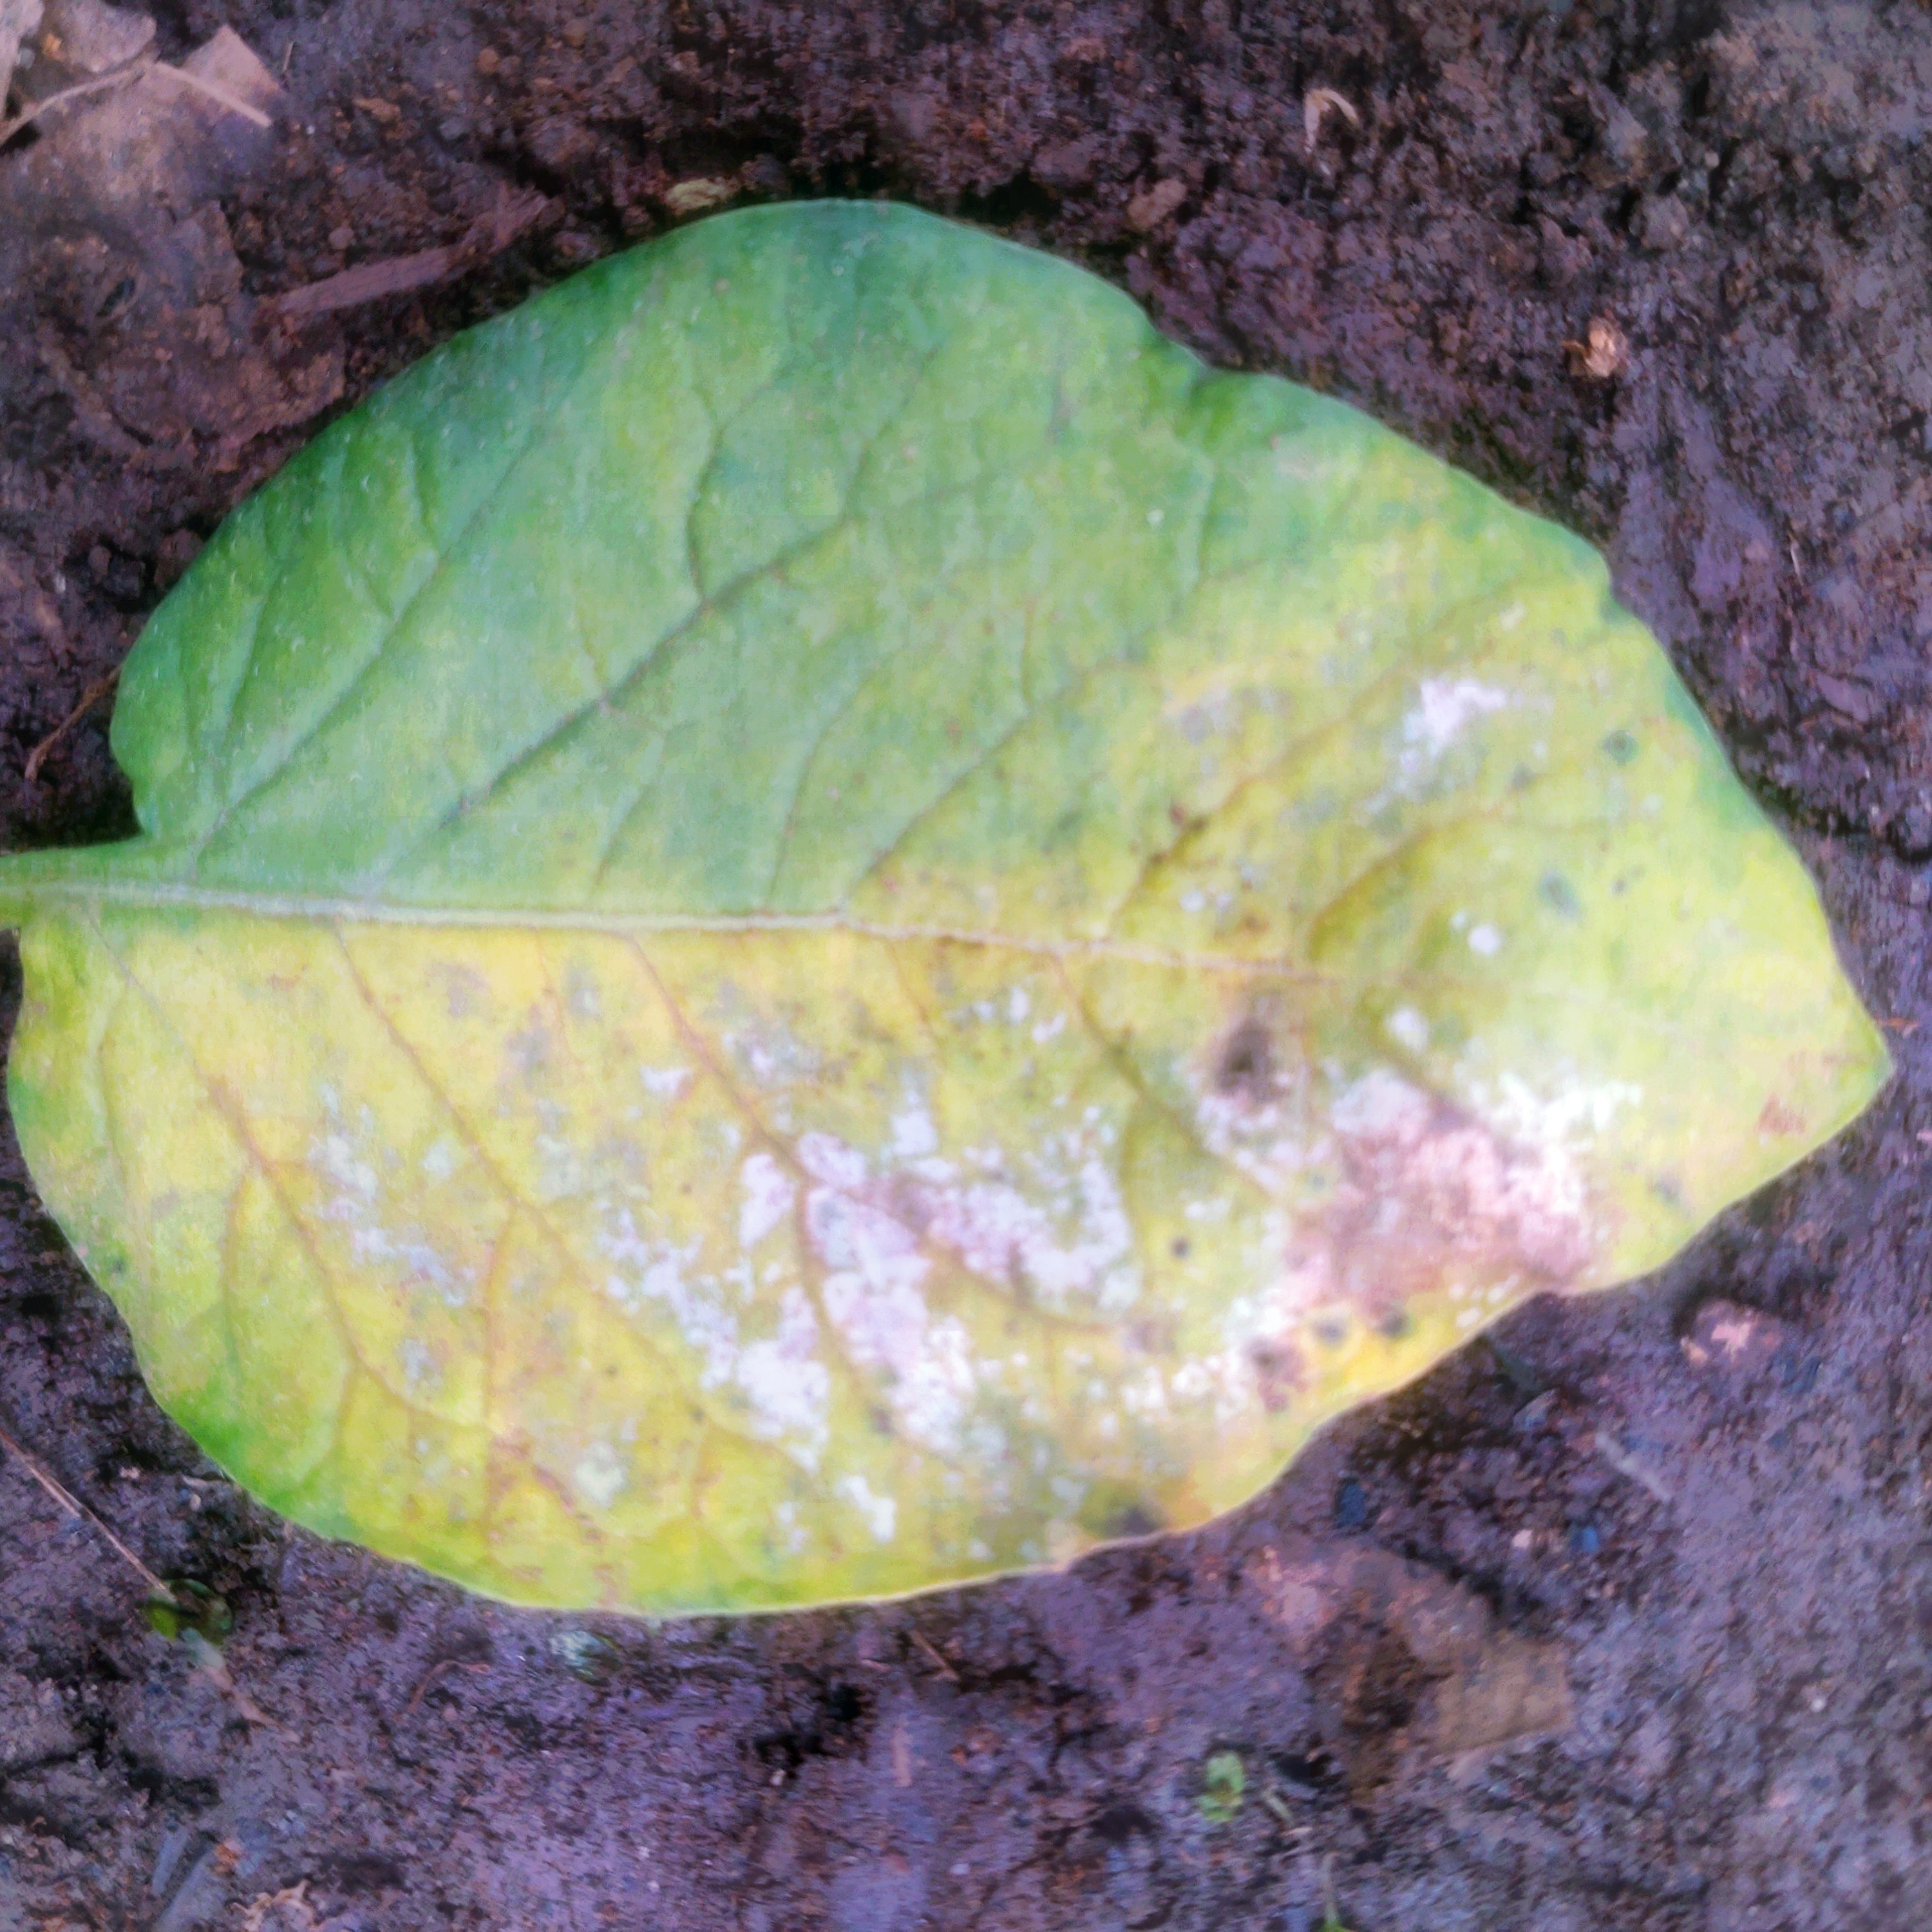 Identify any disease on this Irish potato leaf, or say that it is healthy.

late blight
